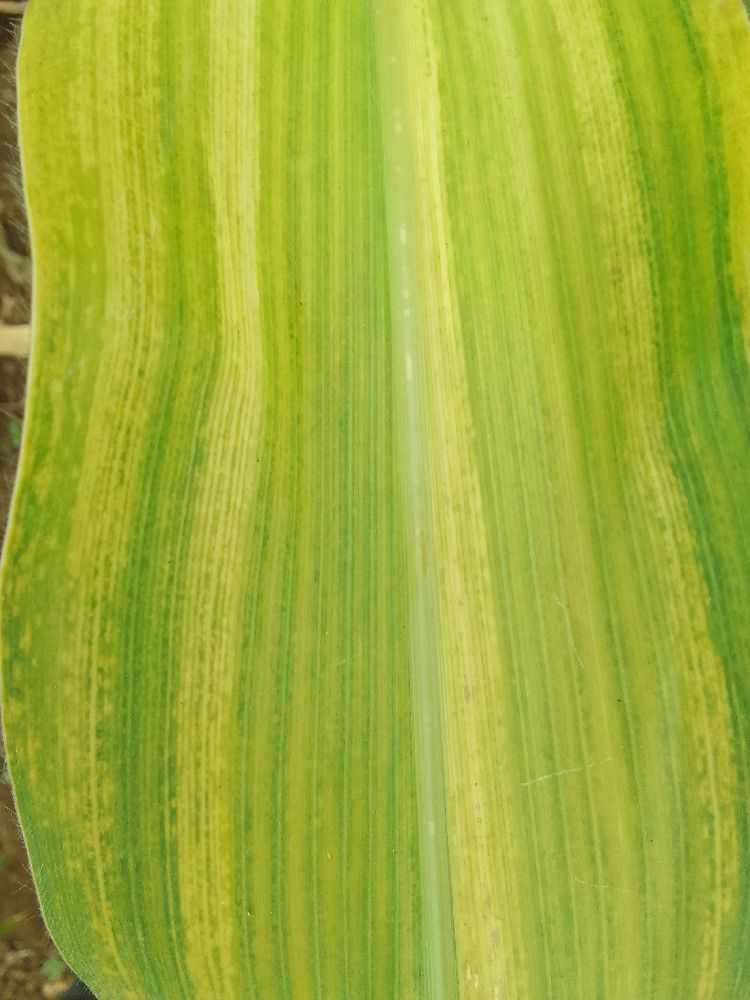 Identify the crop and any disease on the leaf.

maize, maize lethal necrosis
